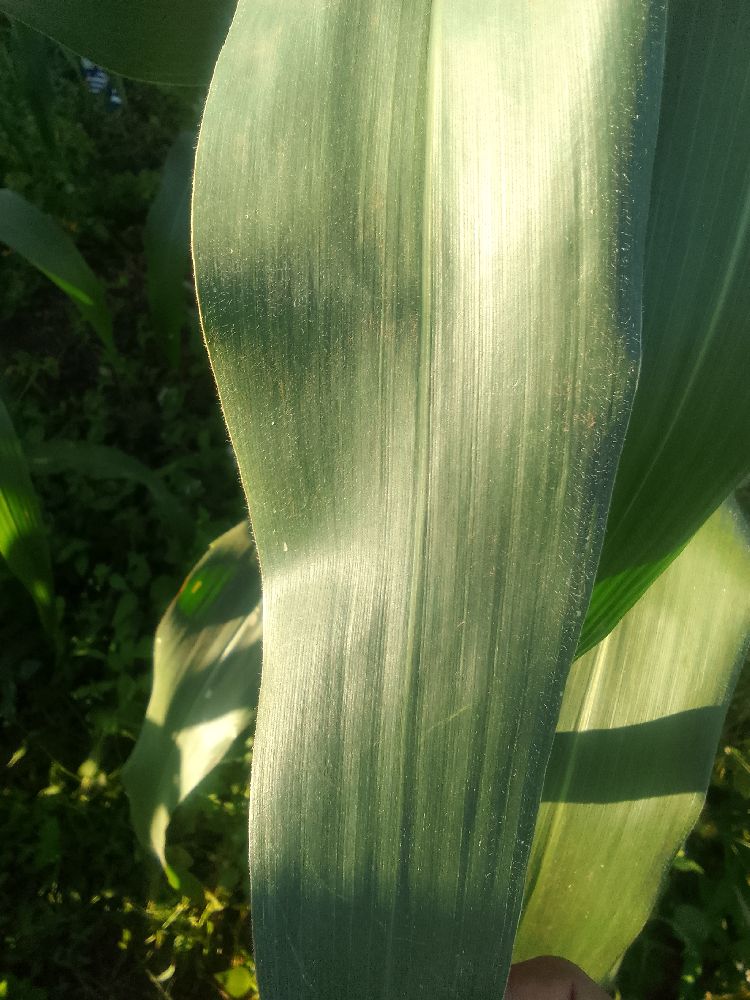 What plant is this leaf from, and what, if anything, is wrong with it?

maize, healthy
